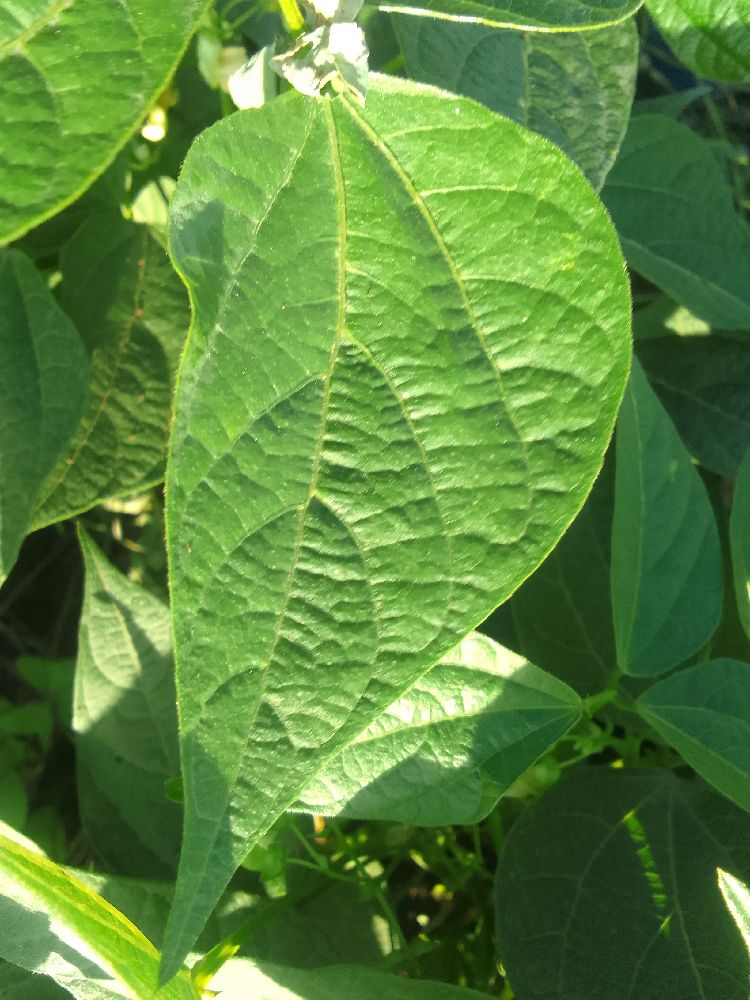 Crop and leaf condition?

common bean, healthy
